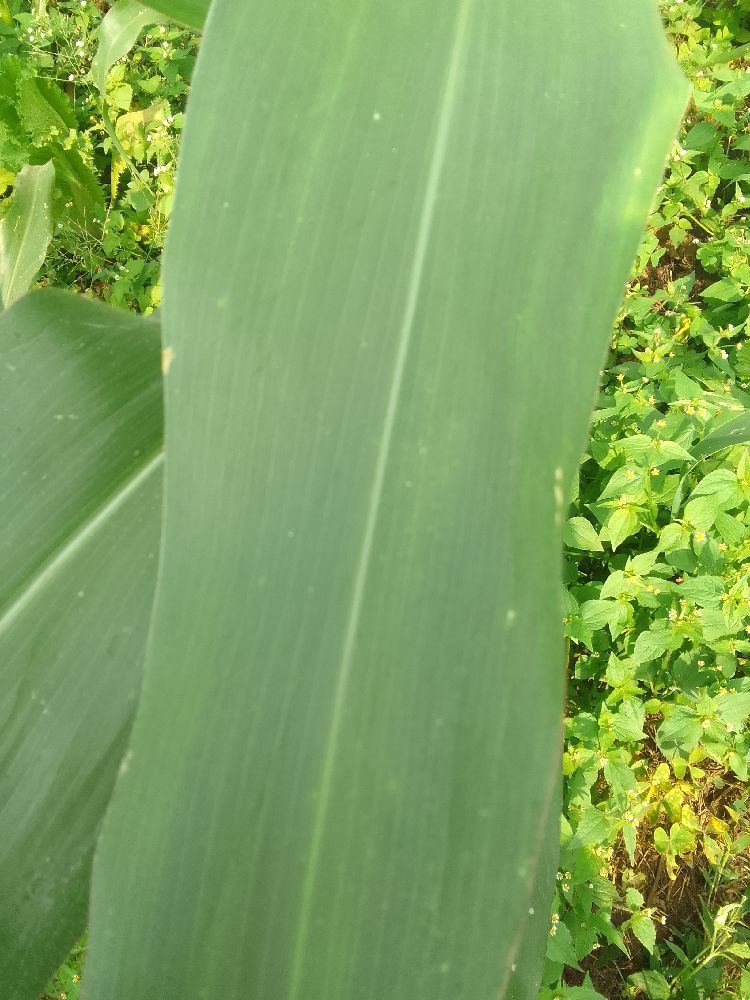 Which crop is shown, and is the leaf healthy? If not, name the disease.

maize, healthy
